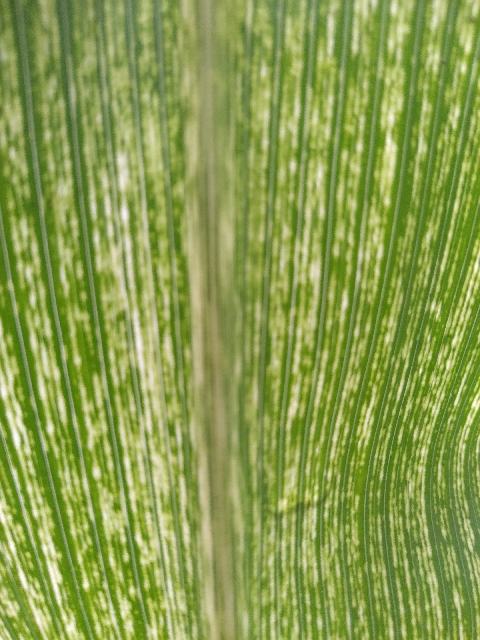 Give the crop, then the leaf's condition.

maize, maize streak virus
